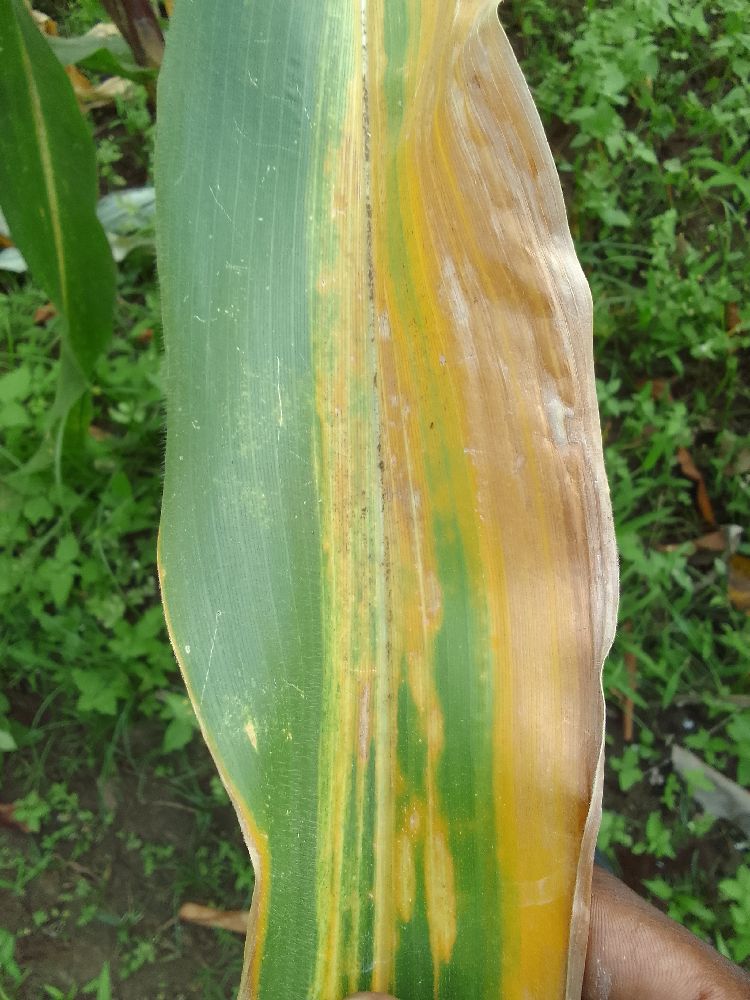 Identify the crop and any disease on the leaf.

maize, maize lethal necrosis
